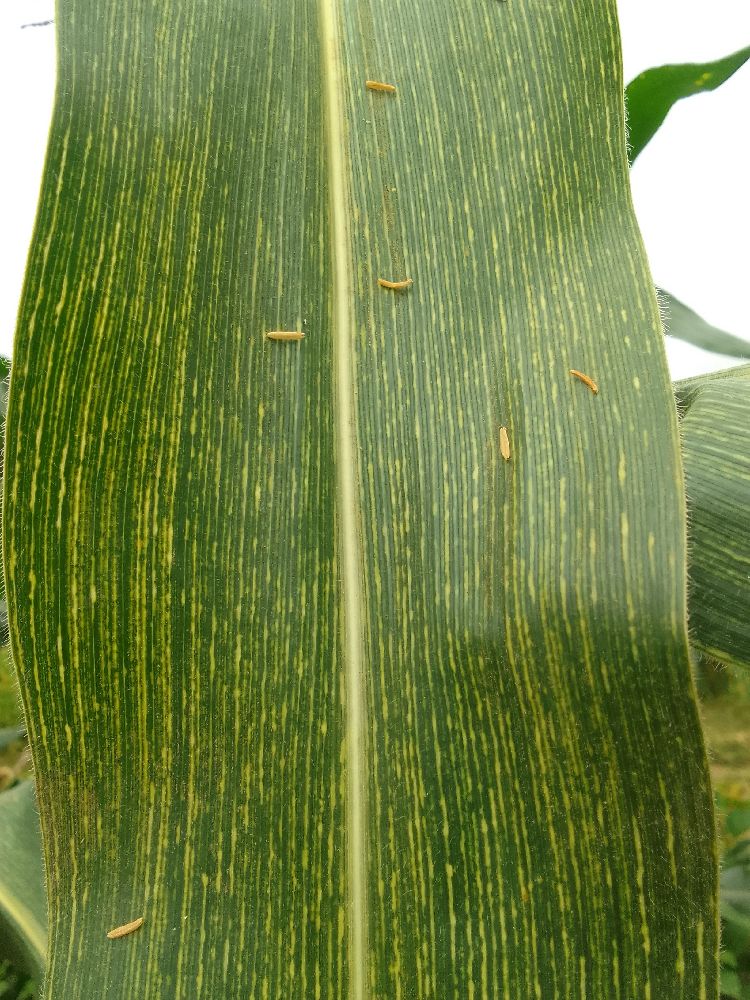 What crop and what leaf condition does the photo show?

maize, maize streak virus
